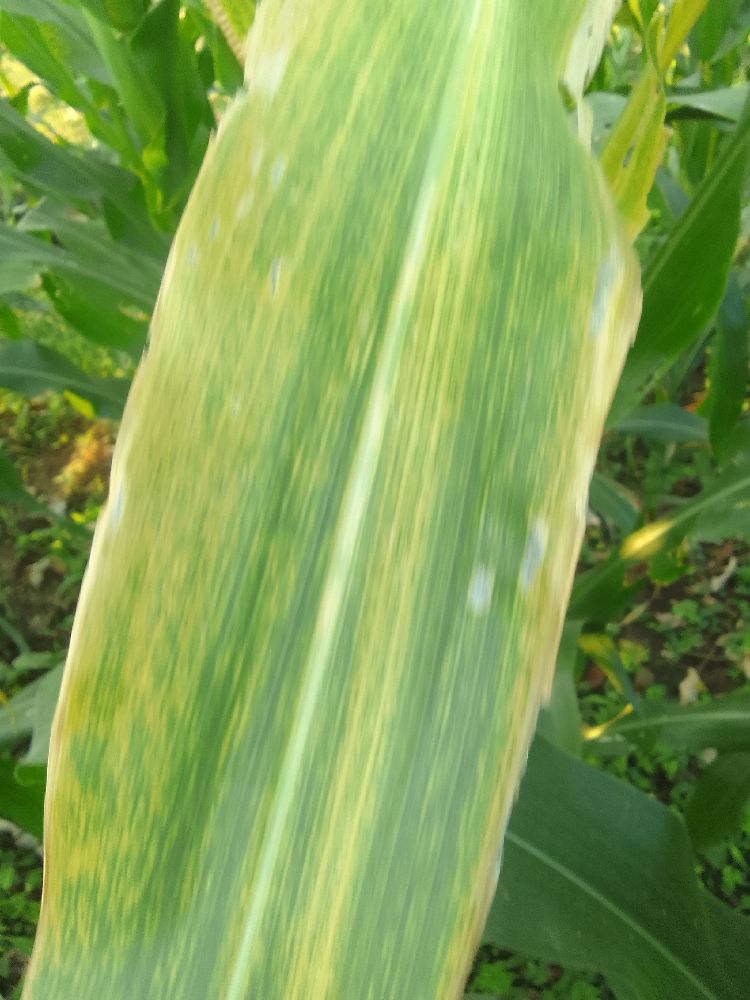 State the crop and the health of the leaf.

maize, maize lethal necrosis
